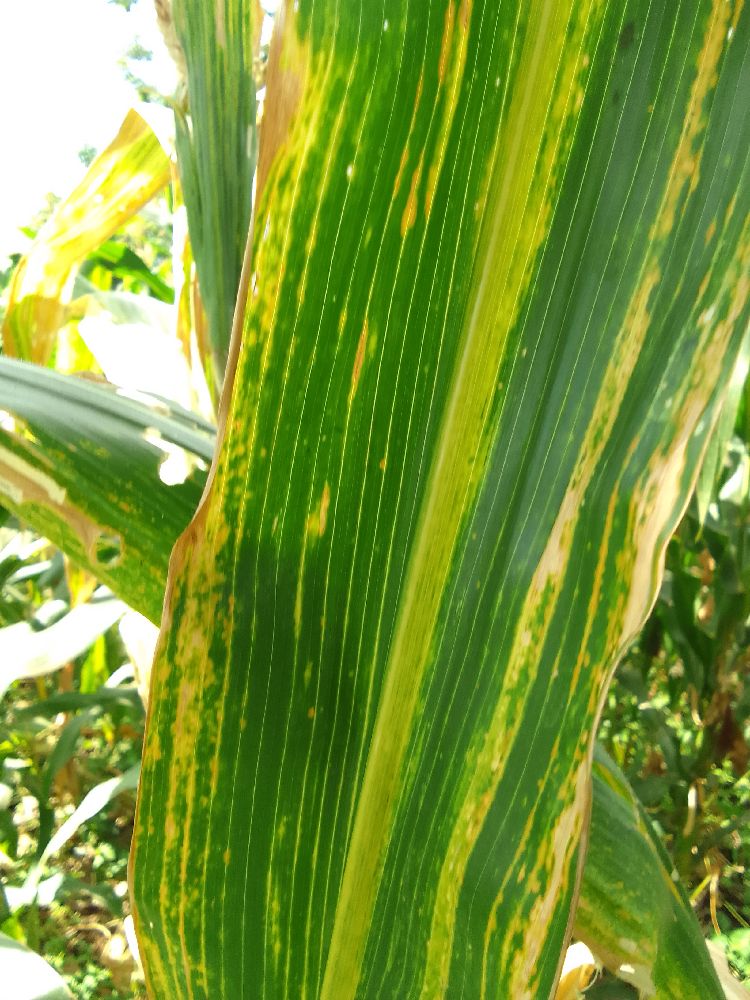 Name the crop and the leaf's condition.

maize, maize lethal necrosis
